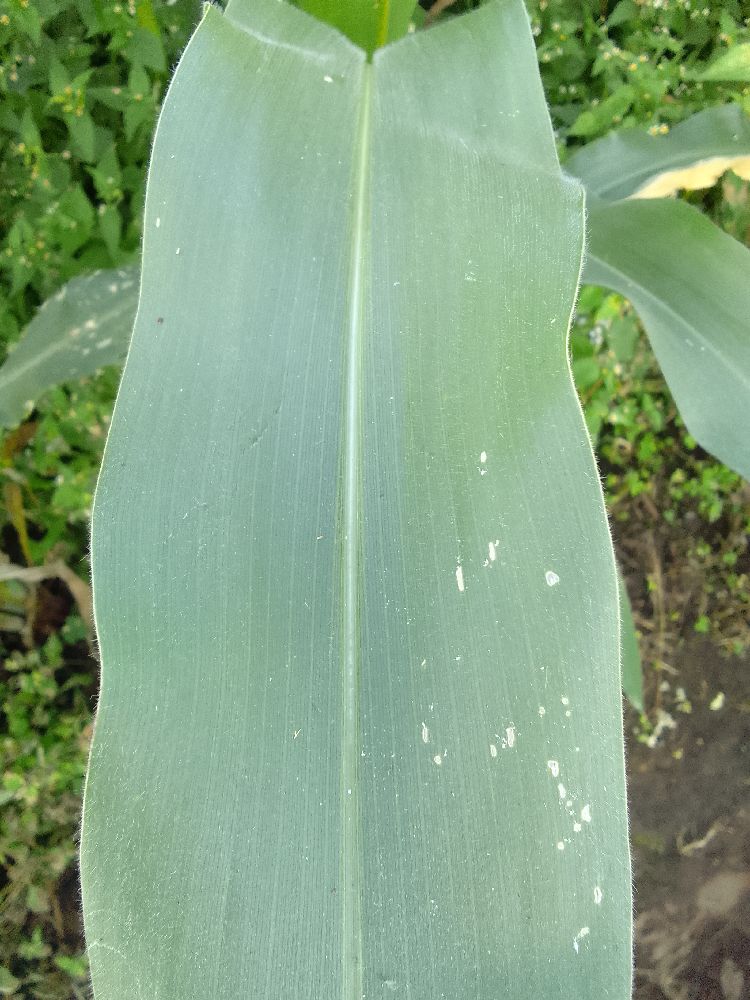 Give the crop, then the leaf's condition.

maize, healthy
